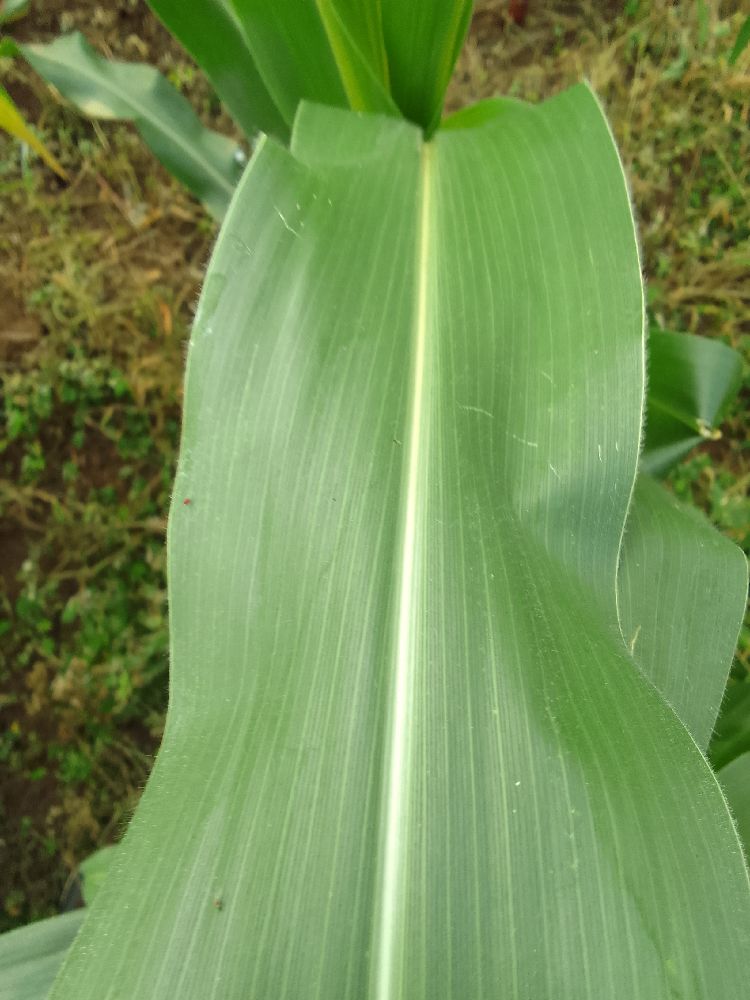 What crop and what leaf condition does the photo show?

maize, healthy
